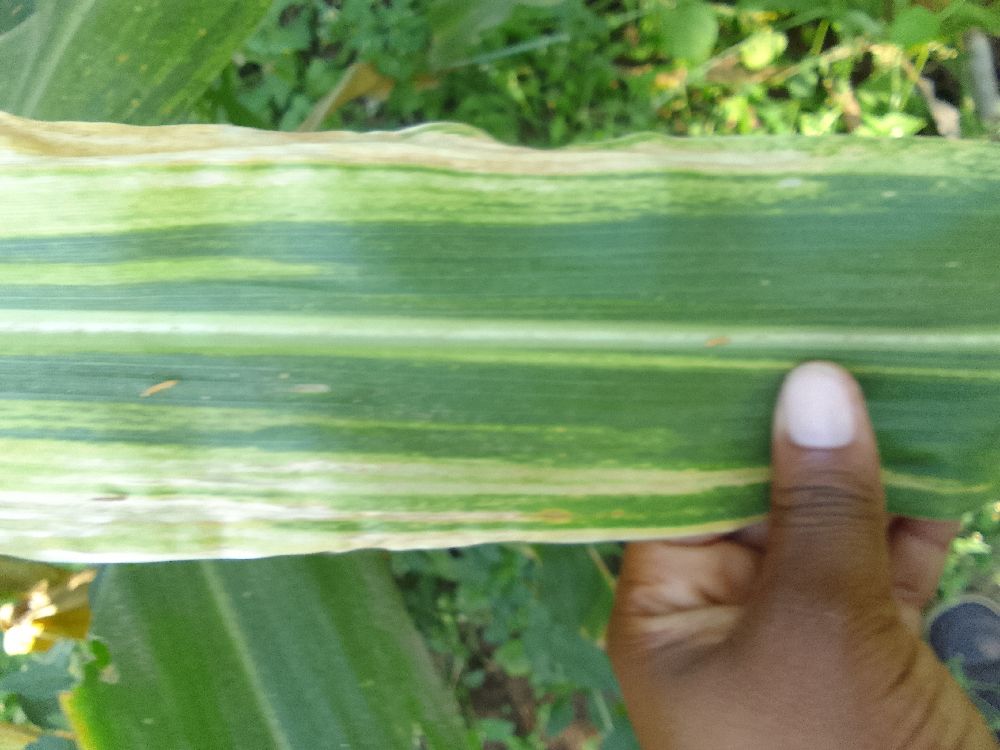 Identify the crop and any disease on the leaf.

maize, maize lethal necrosis
